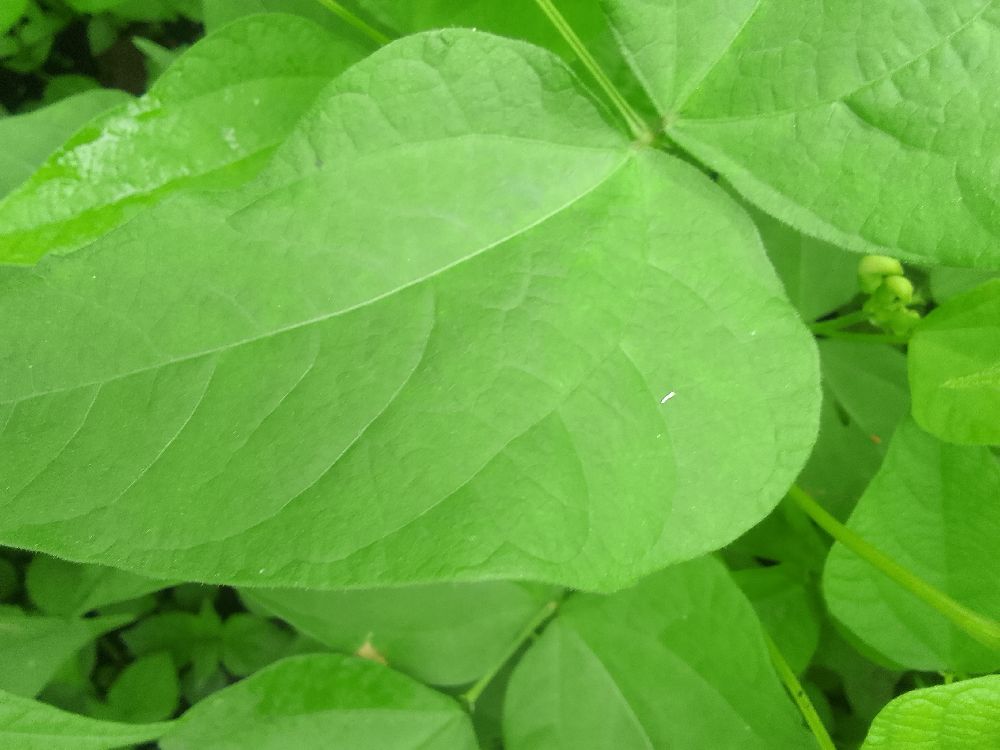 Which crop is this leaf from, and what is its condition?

common bean, healthy
